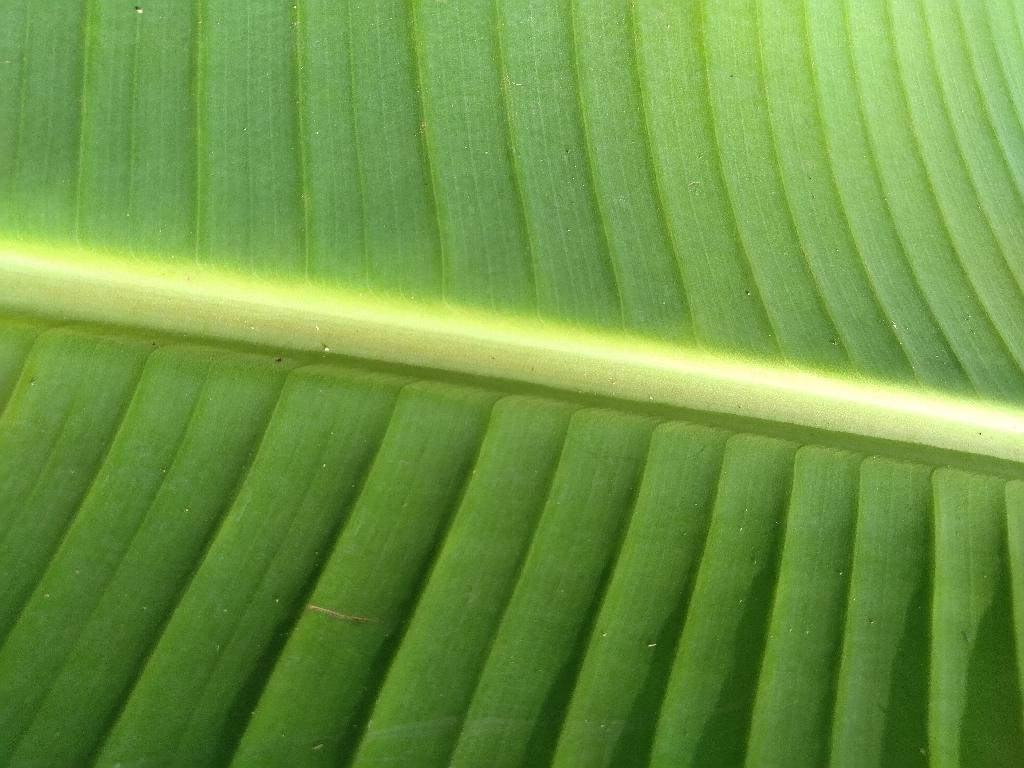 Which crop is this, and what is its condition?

banana, healthy
